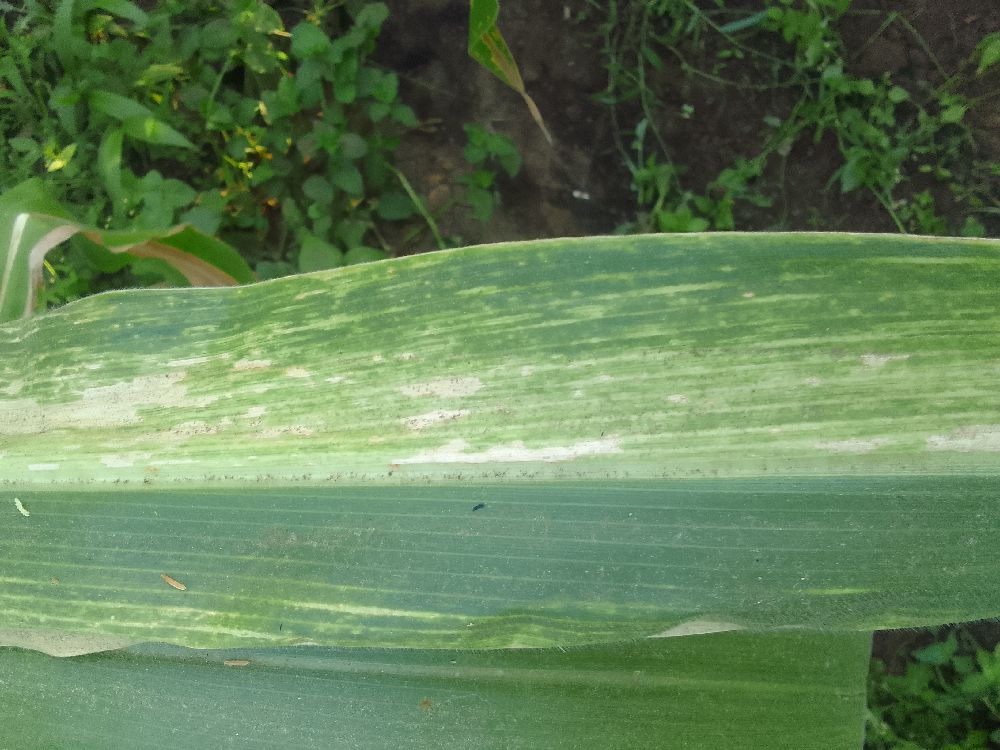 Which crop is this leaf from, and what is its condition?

maize, maize lethal necrosis
